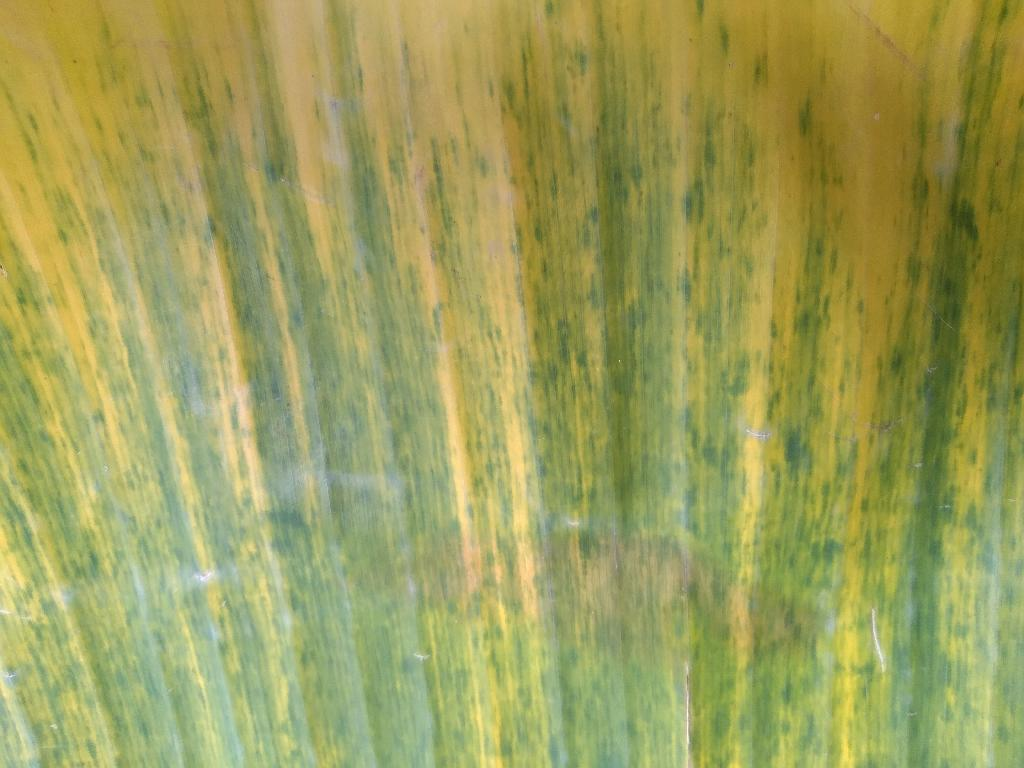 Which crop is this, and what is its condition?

banana, fusarium wilt race 1
